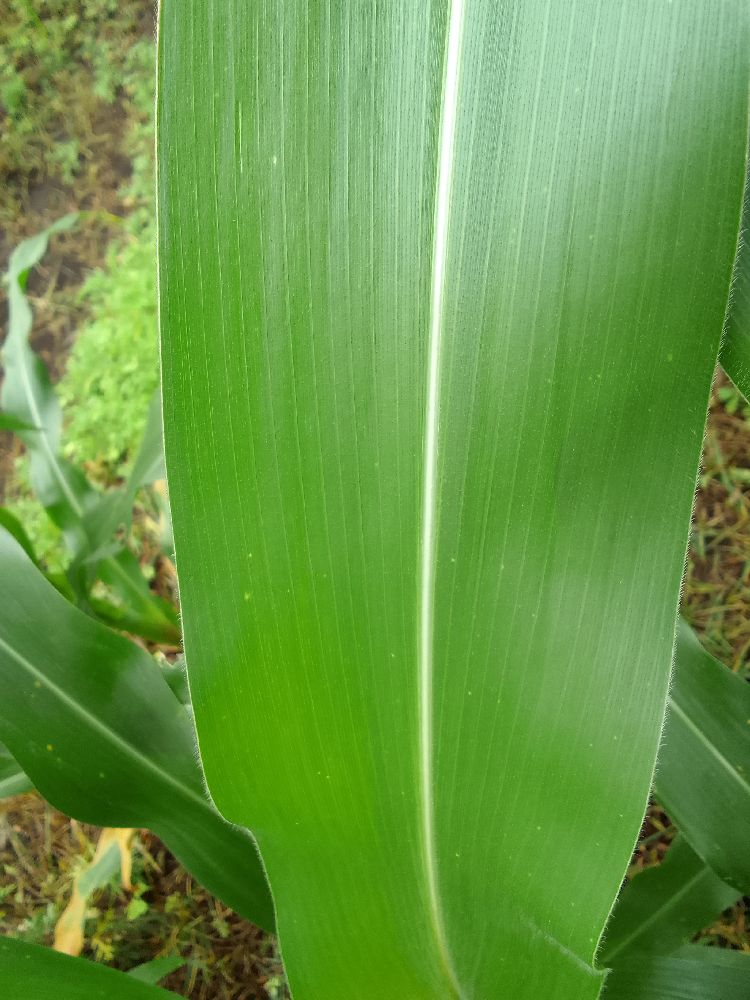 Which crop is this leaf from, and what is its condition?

maize, healthy
